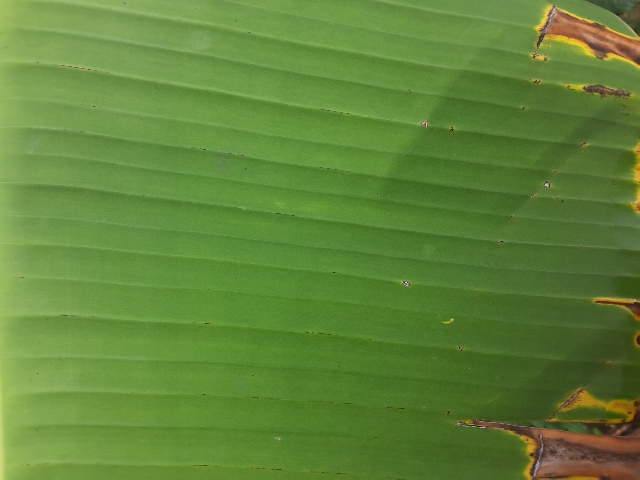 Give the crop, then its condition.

banana, fusarium wilt race 1
